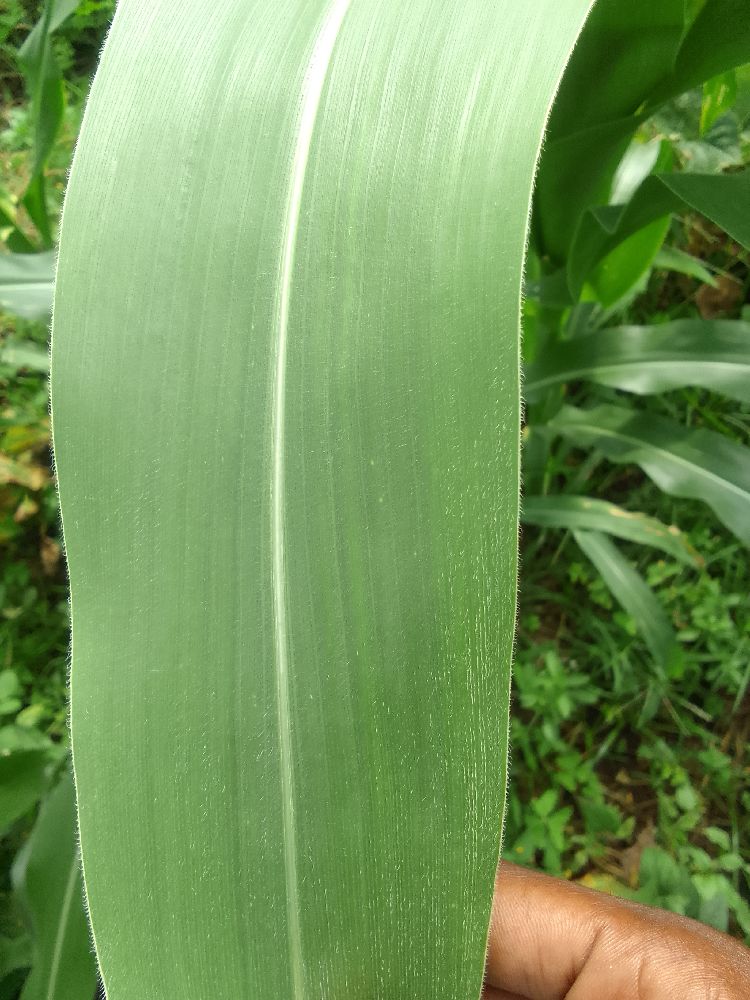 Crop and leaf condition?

maize, healthy
